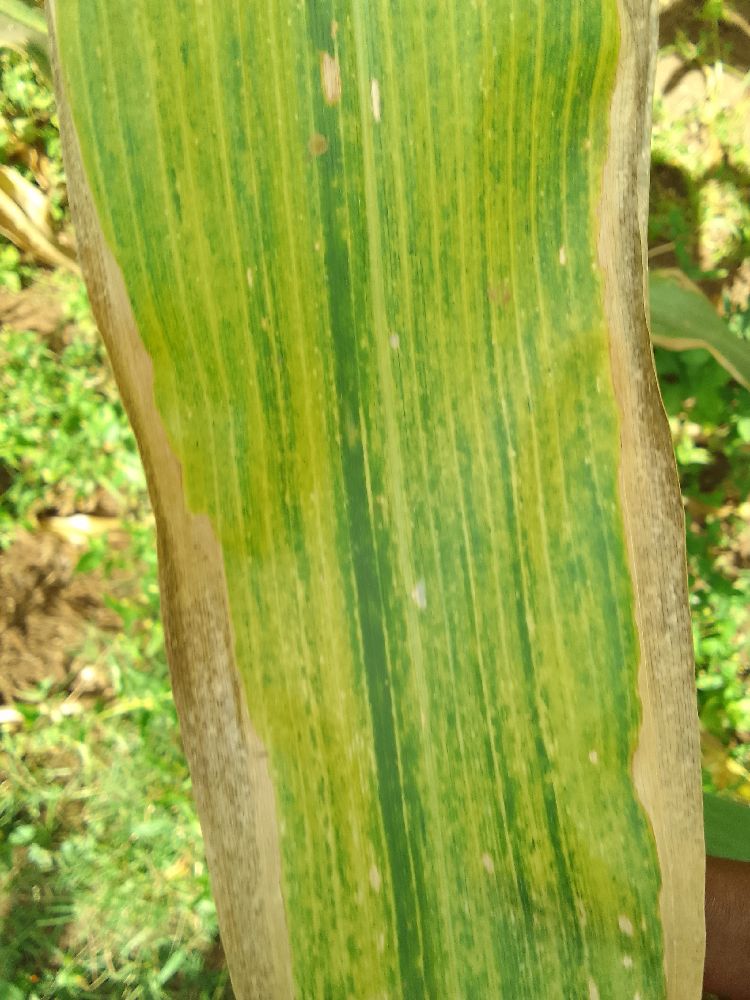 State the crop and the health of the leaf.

maize, maize lethal necrosis
